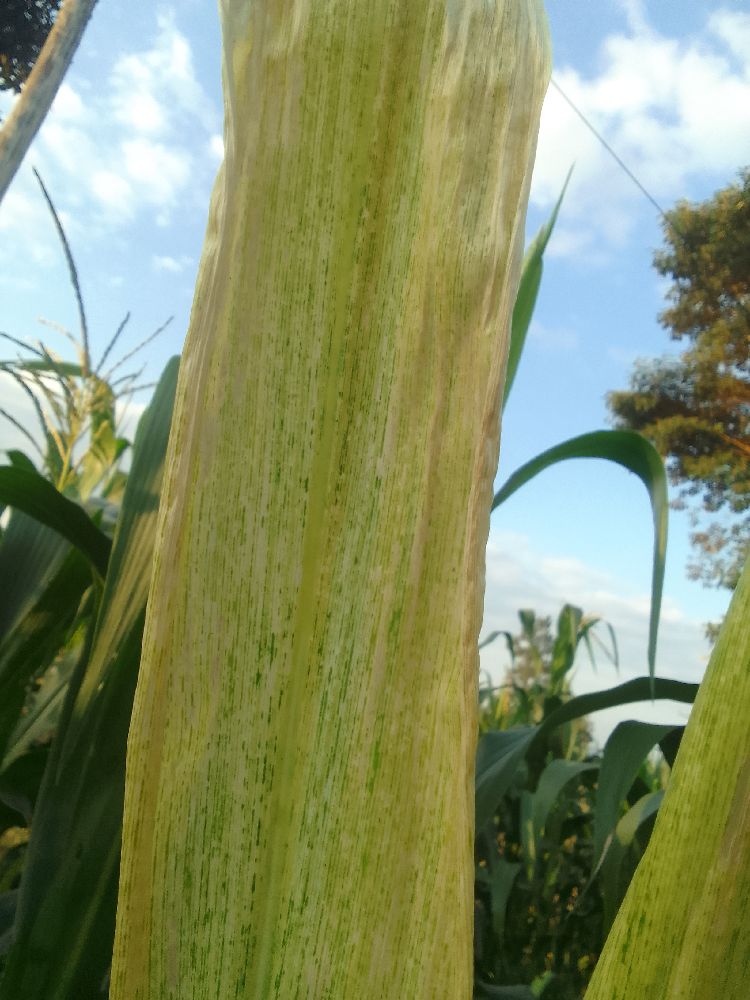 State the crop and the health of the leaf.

maize, maize lethal necrosis
